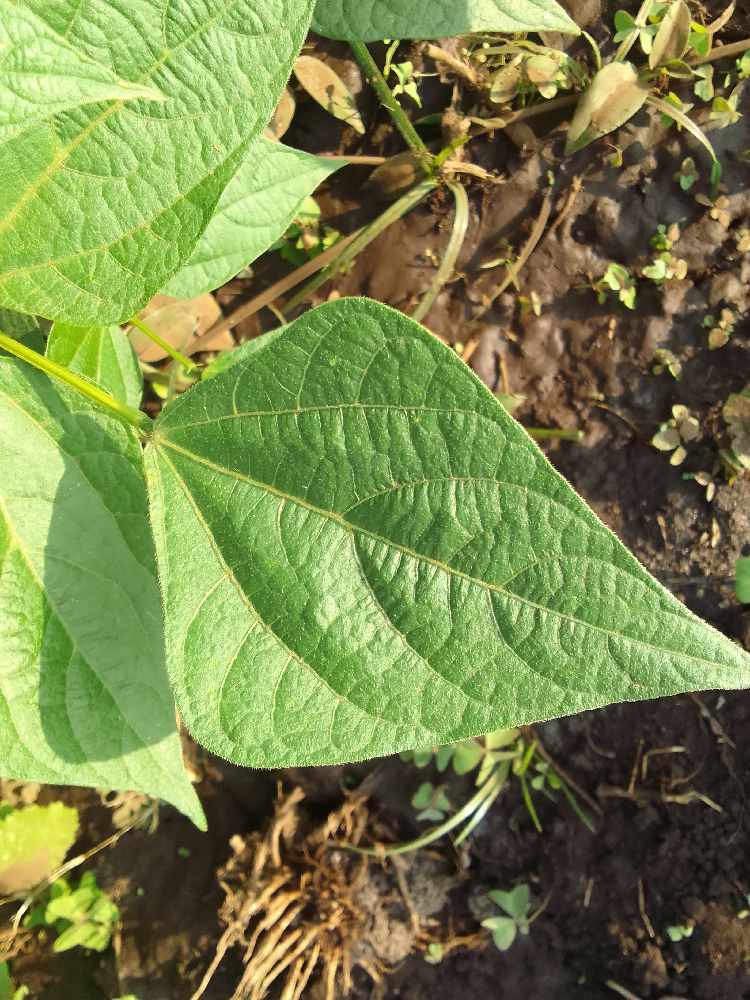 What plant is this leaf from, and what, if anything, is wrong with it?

common bean, healthy
